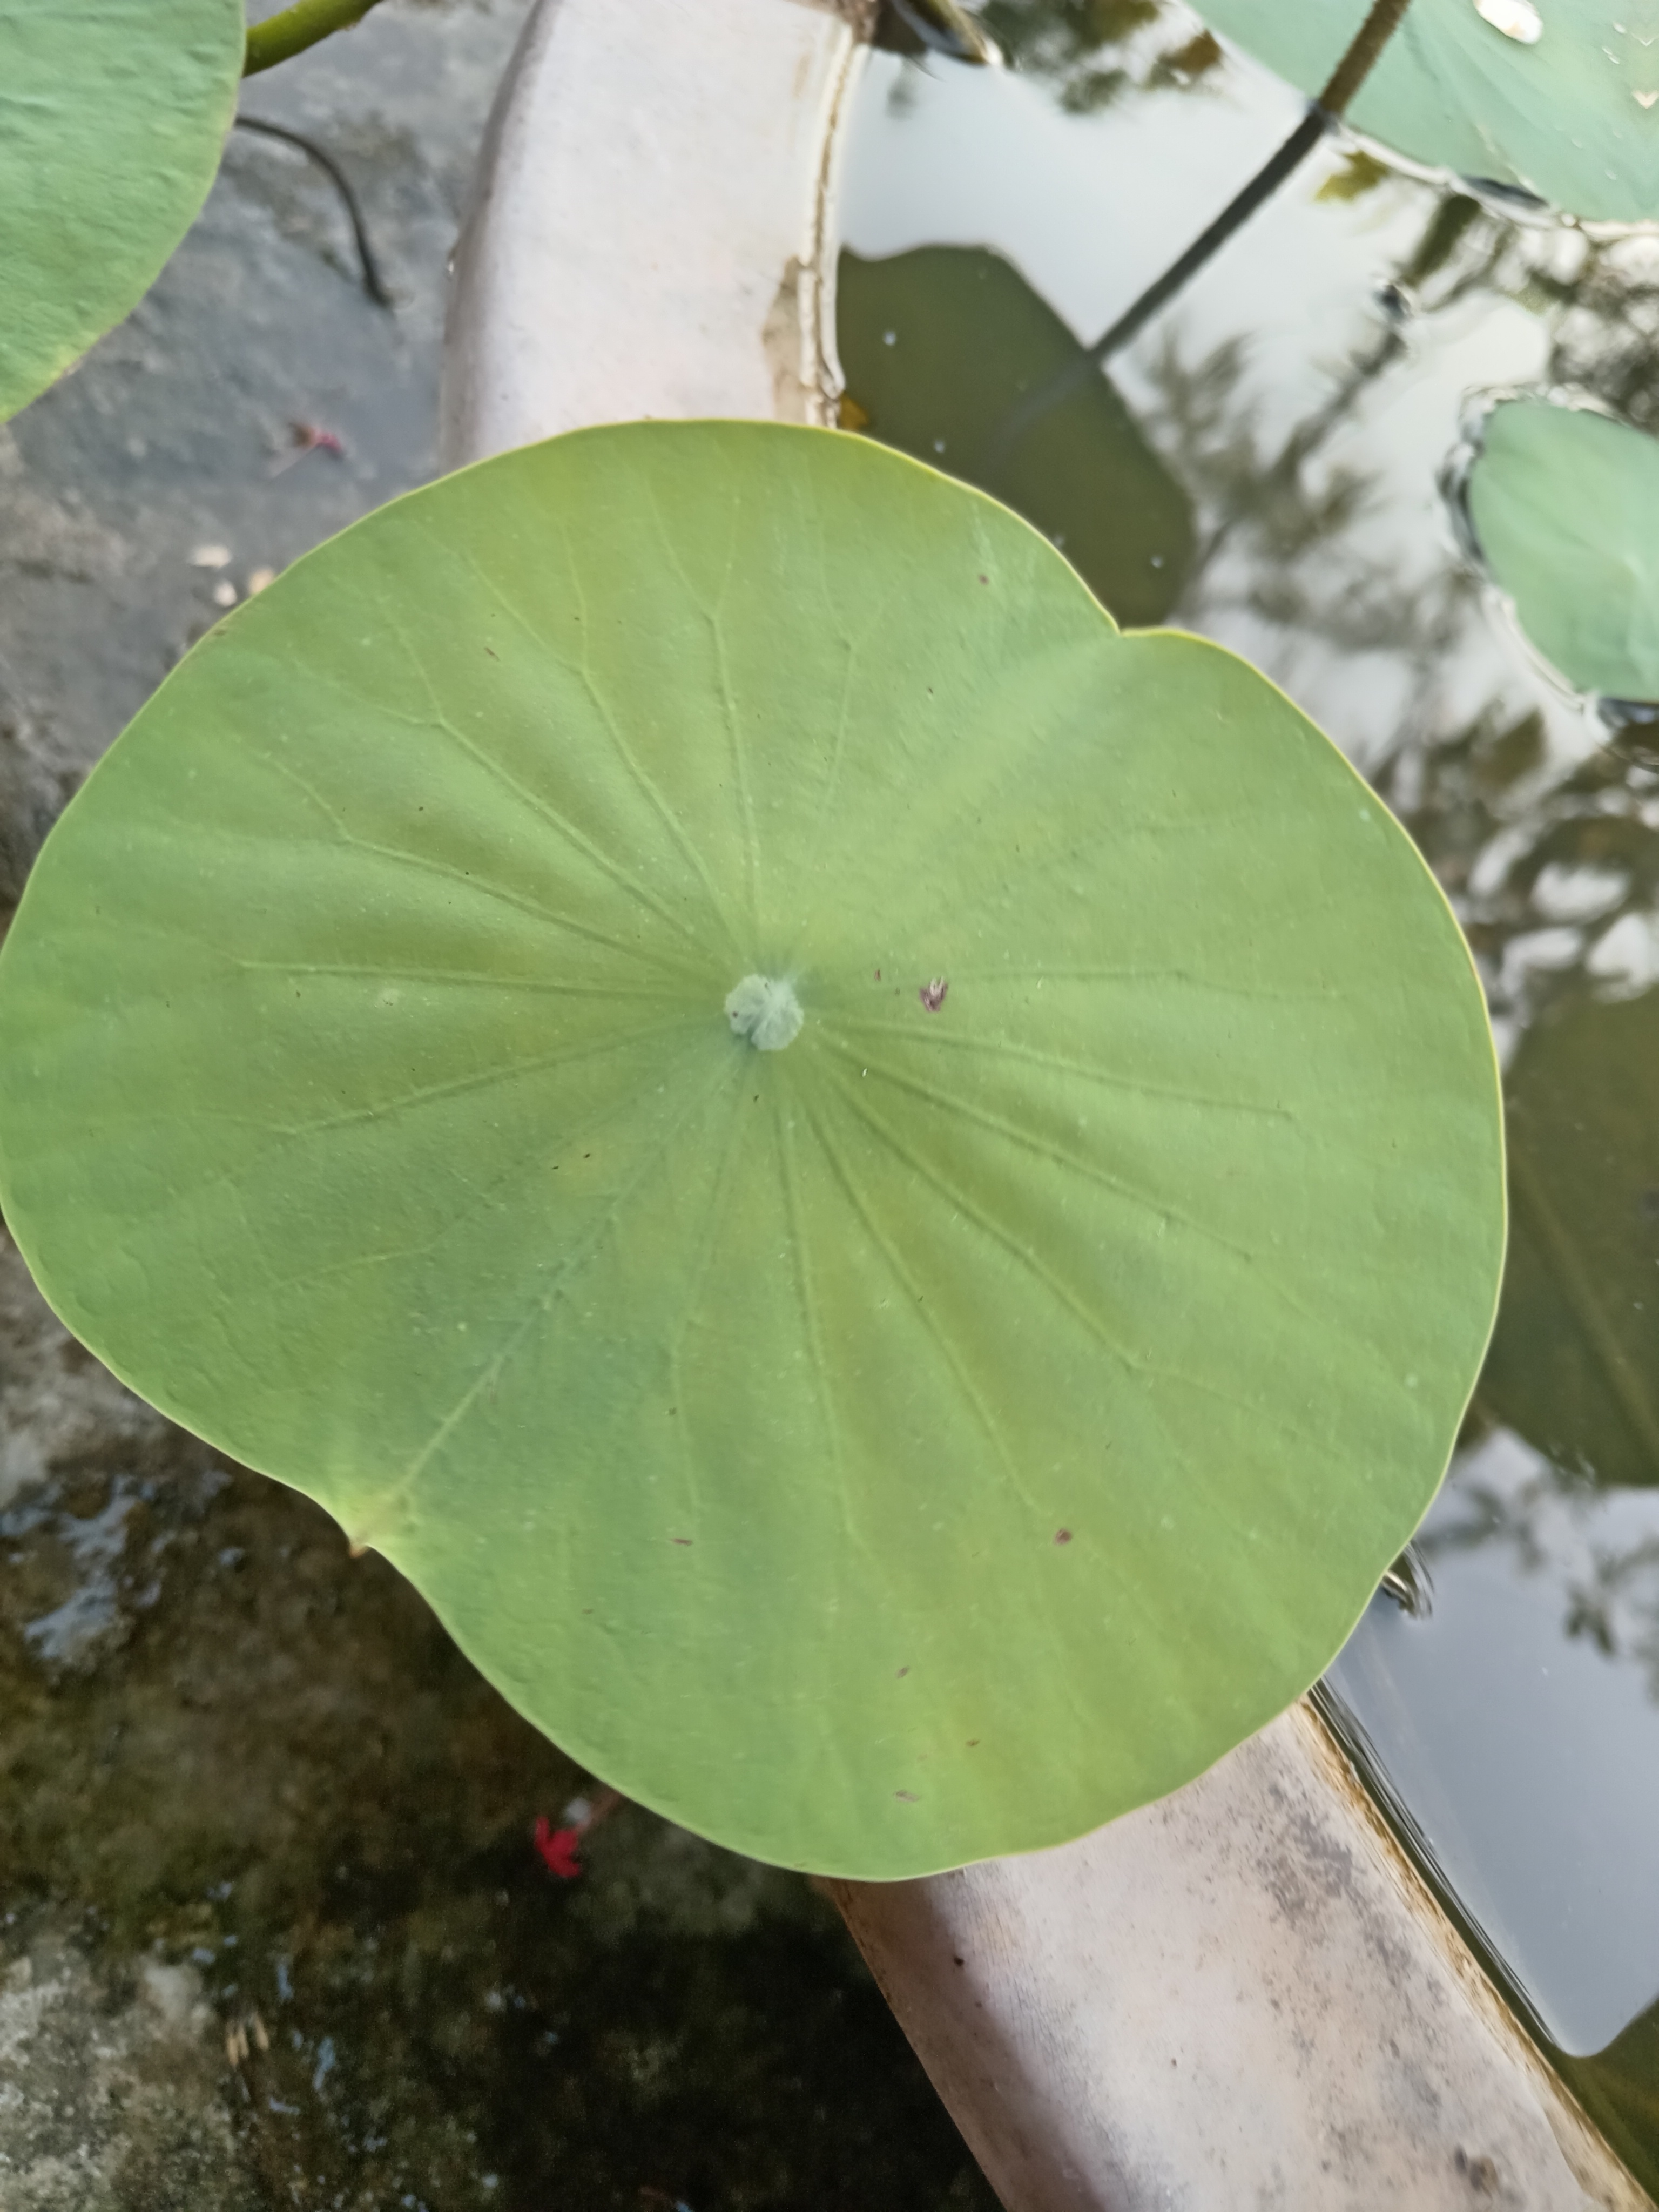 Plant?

lotus
